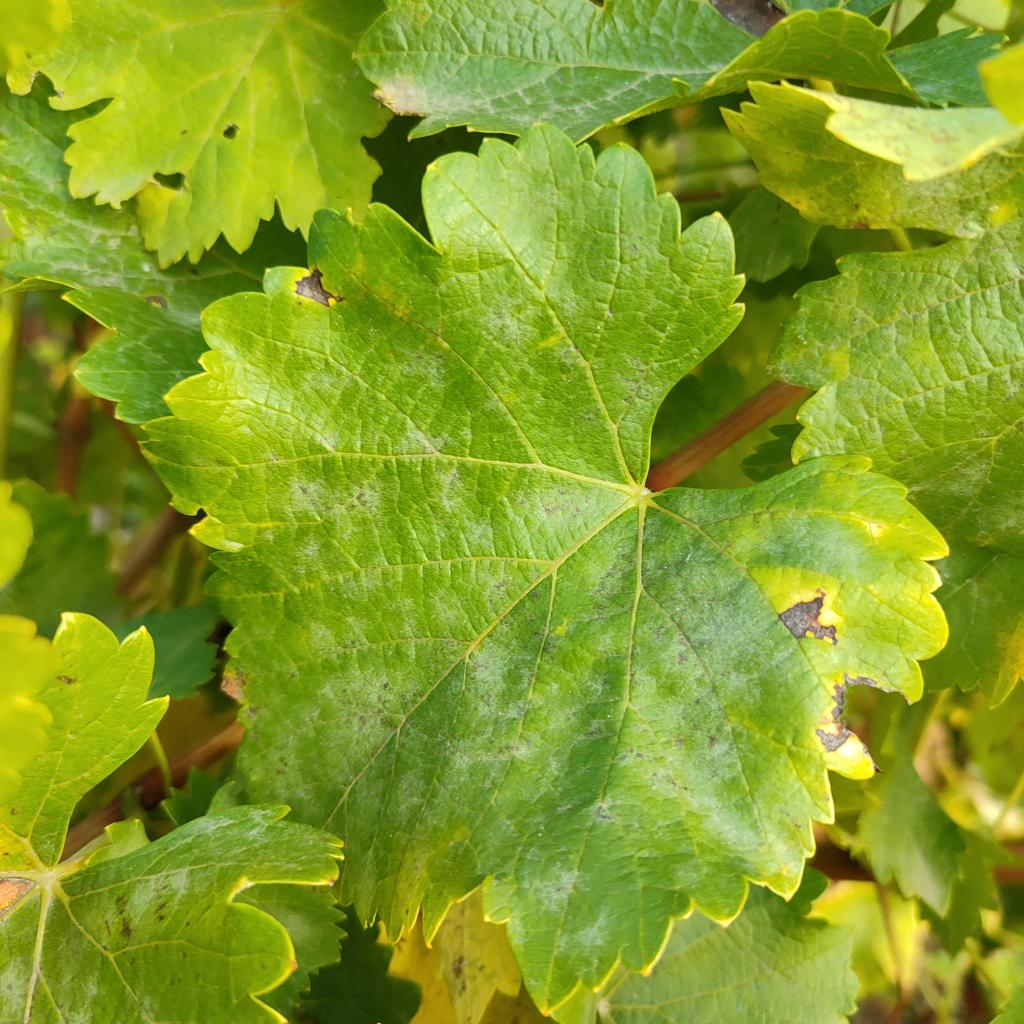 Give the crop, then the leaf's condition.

grapevine, powdery mildew
